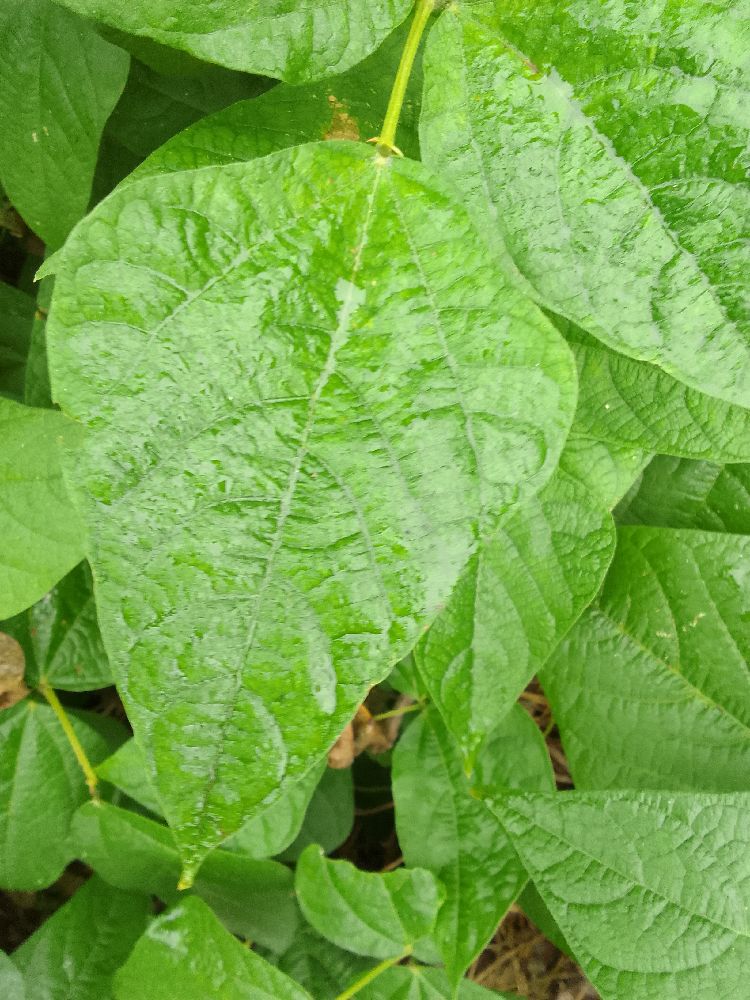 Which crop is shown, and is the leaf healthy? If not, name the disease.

common bean, healthy
